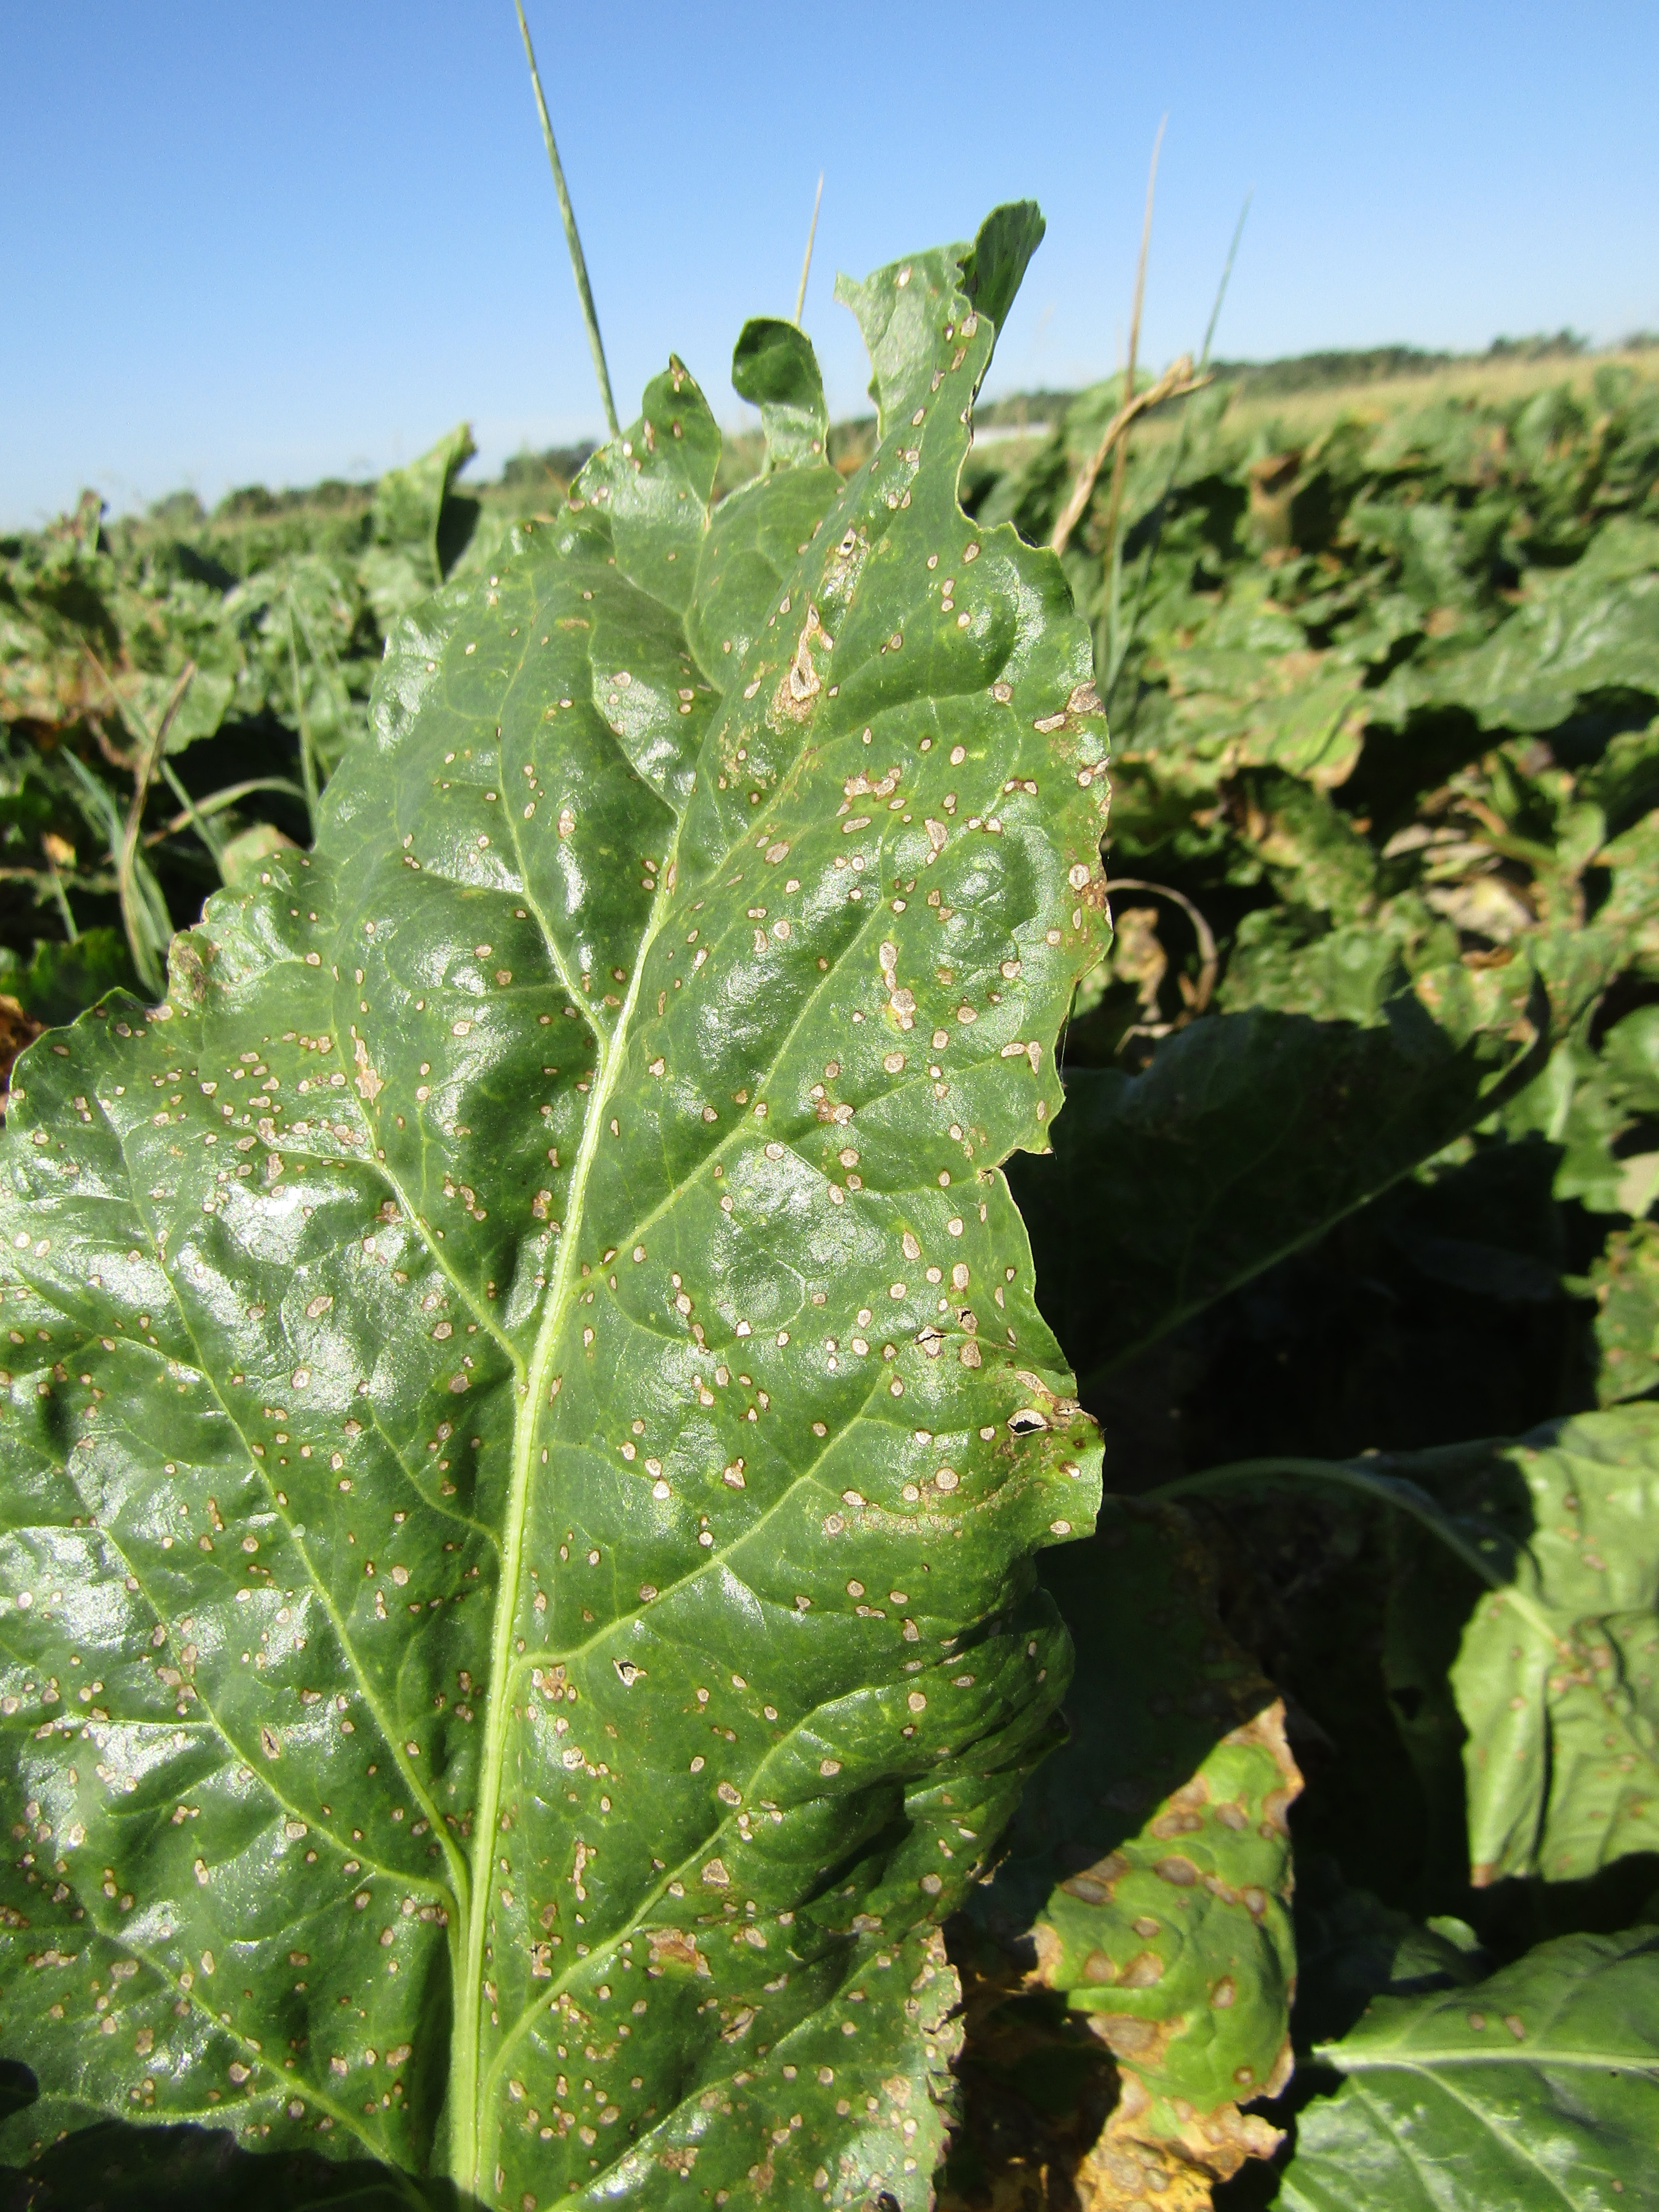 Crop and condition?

beet, cercospora
